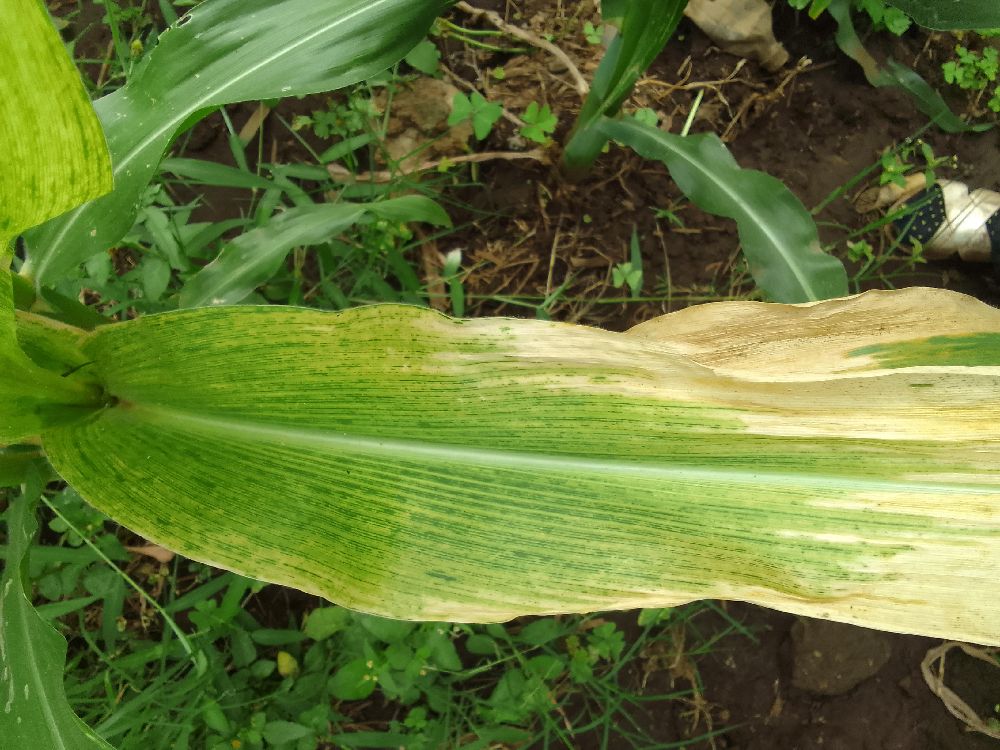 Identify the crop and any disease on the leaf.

maize, maize lethal necrosis
